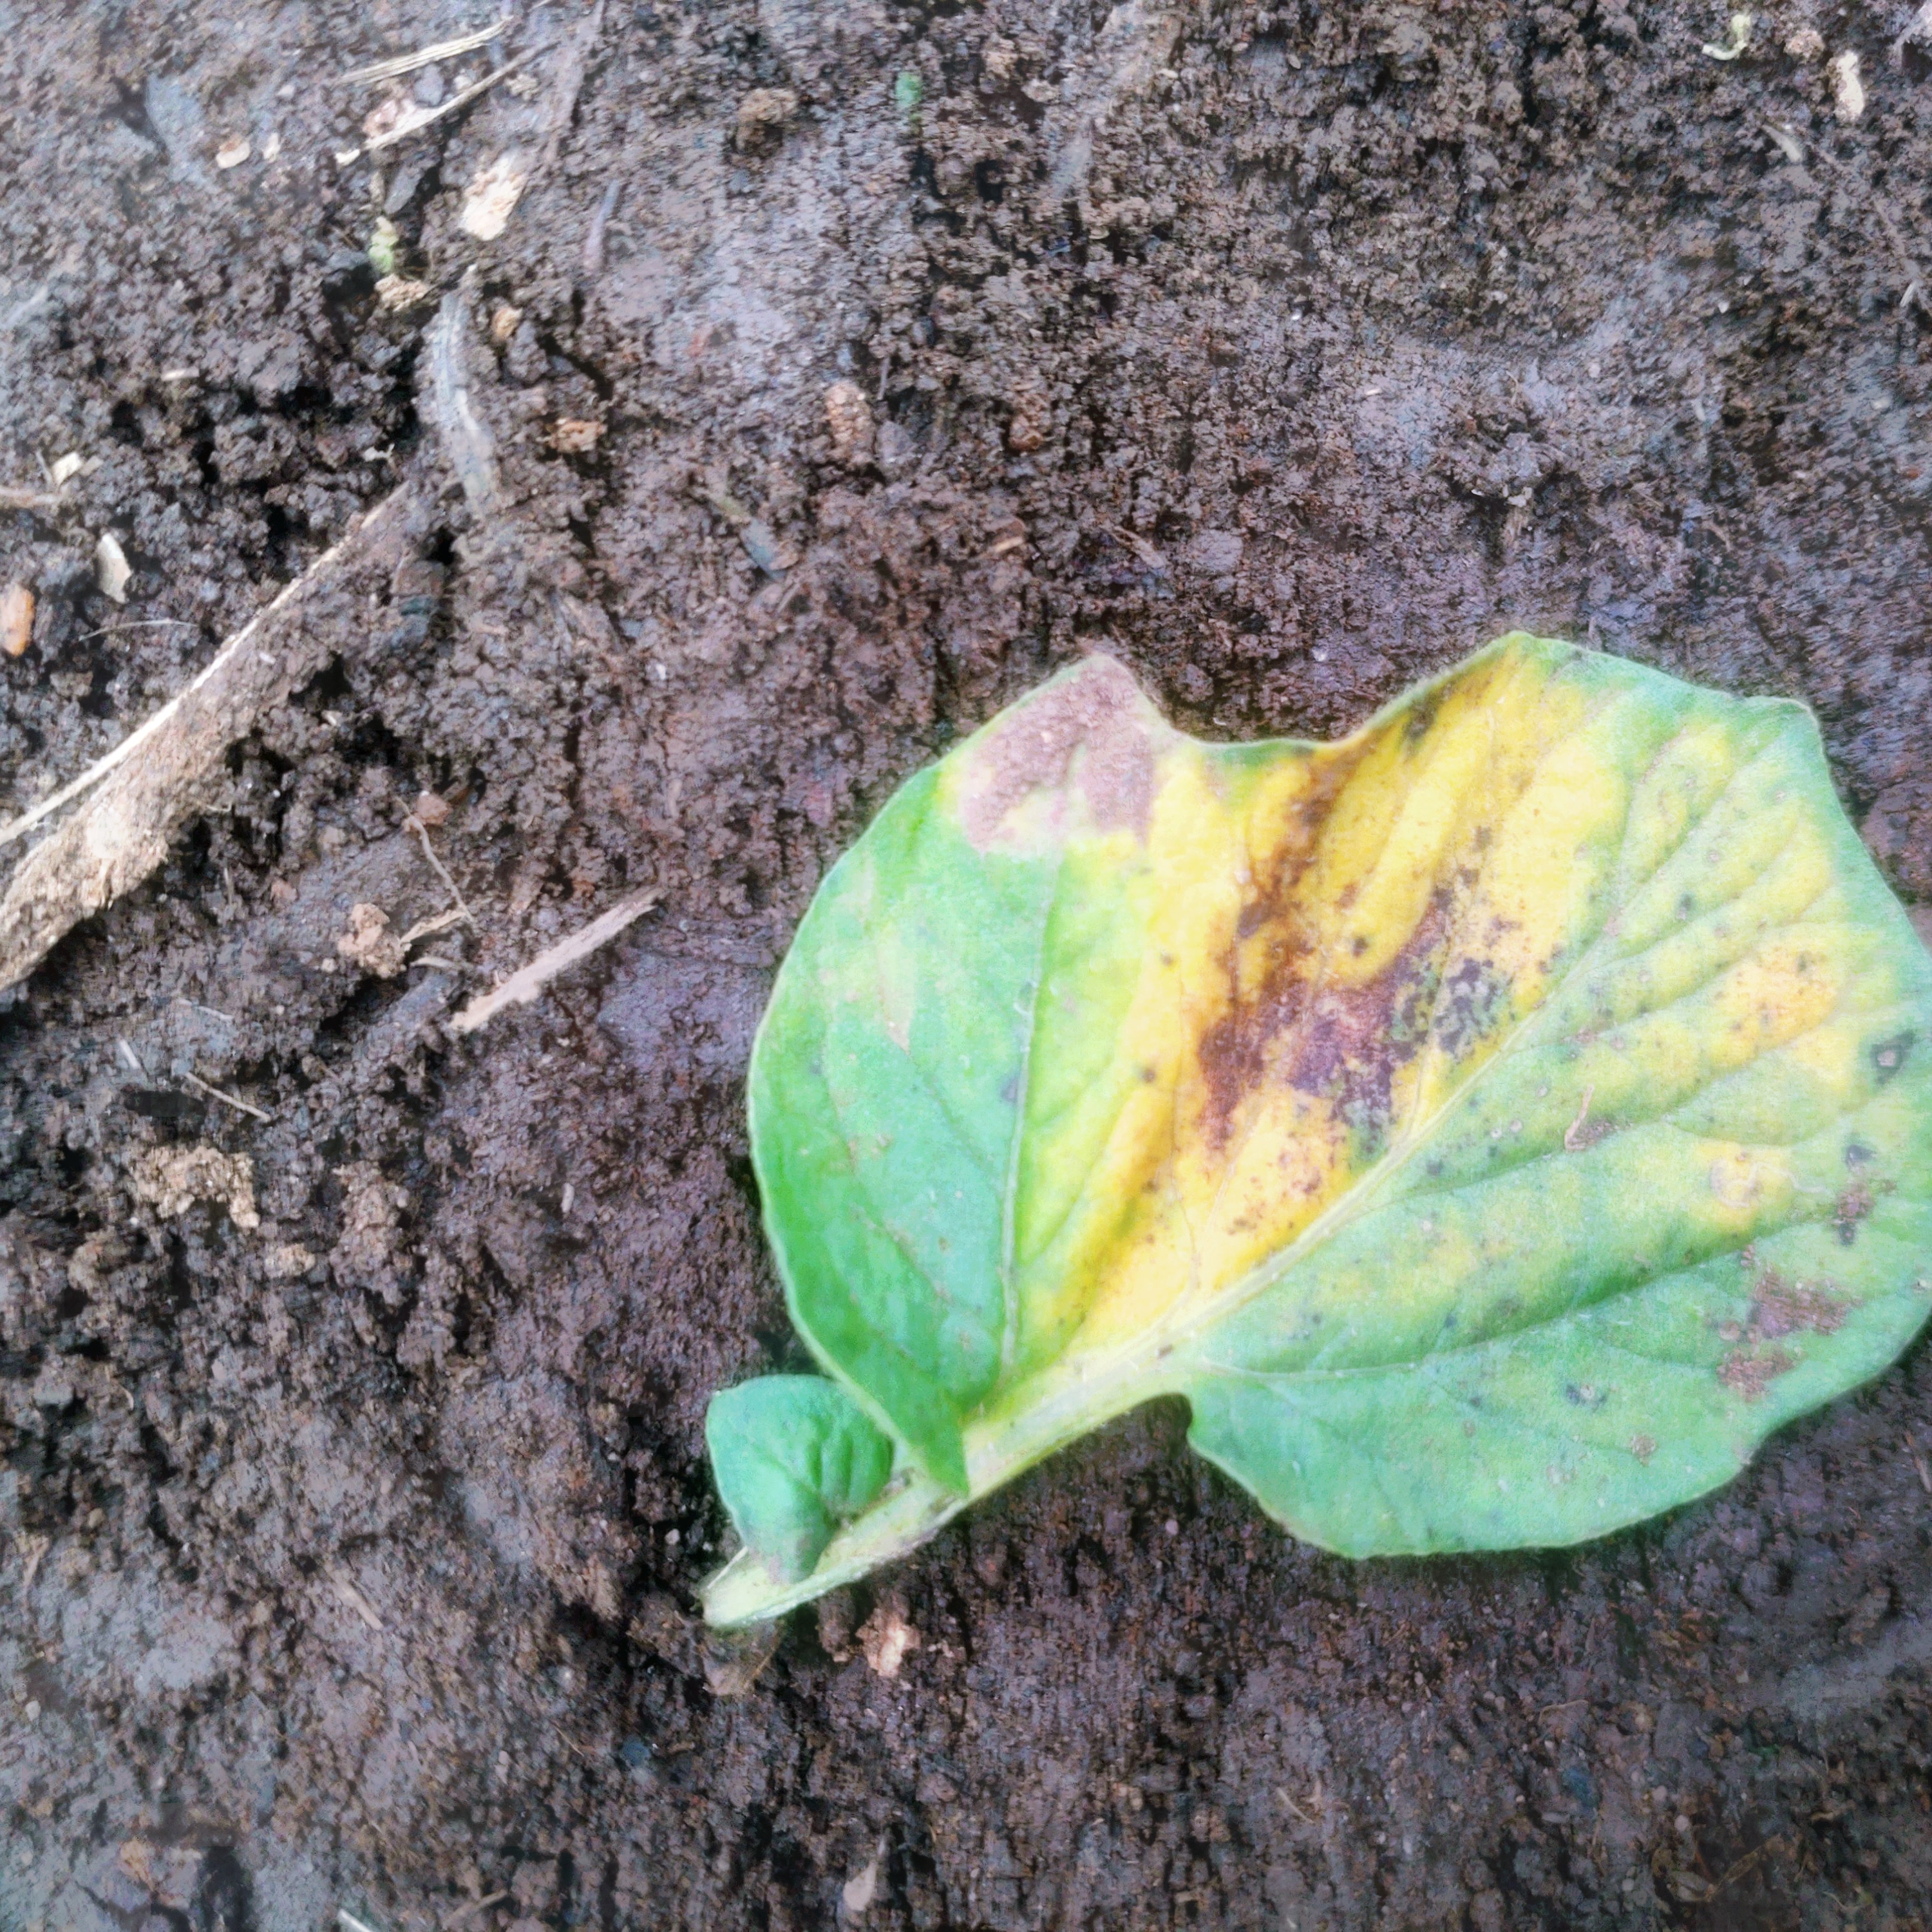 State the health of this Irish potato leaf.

late blight
